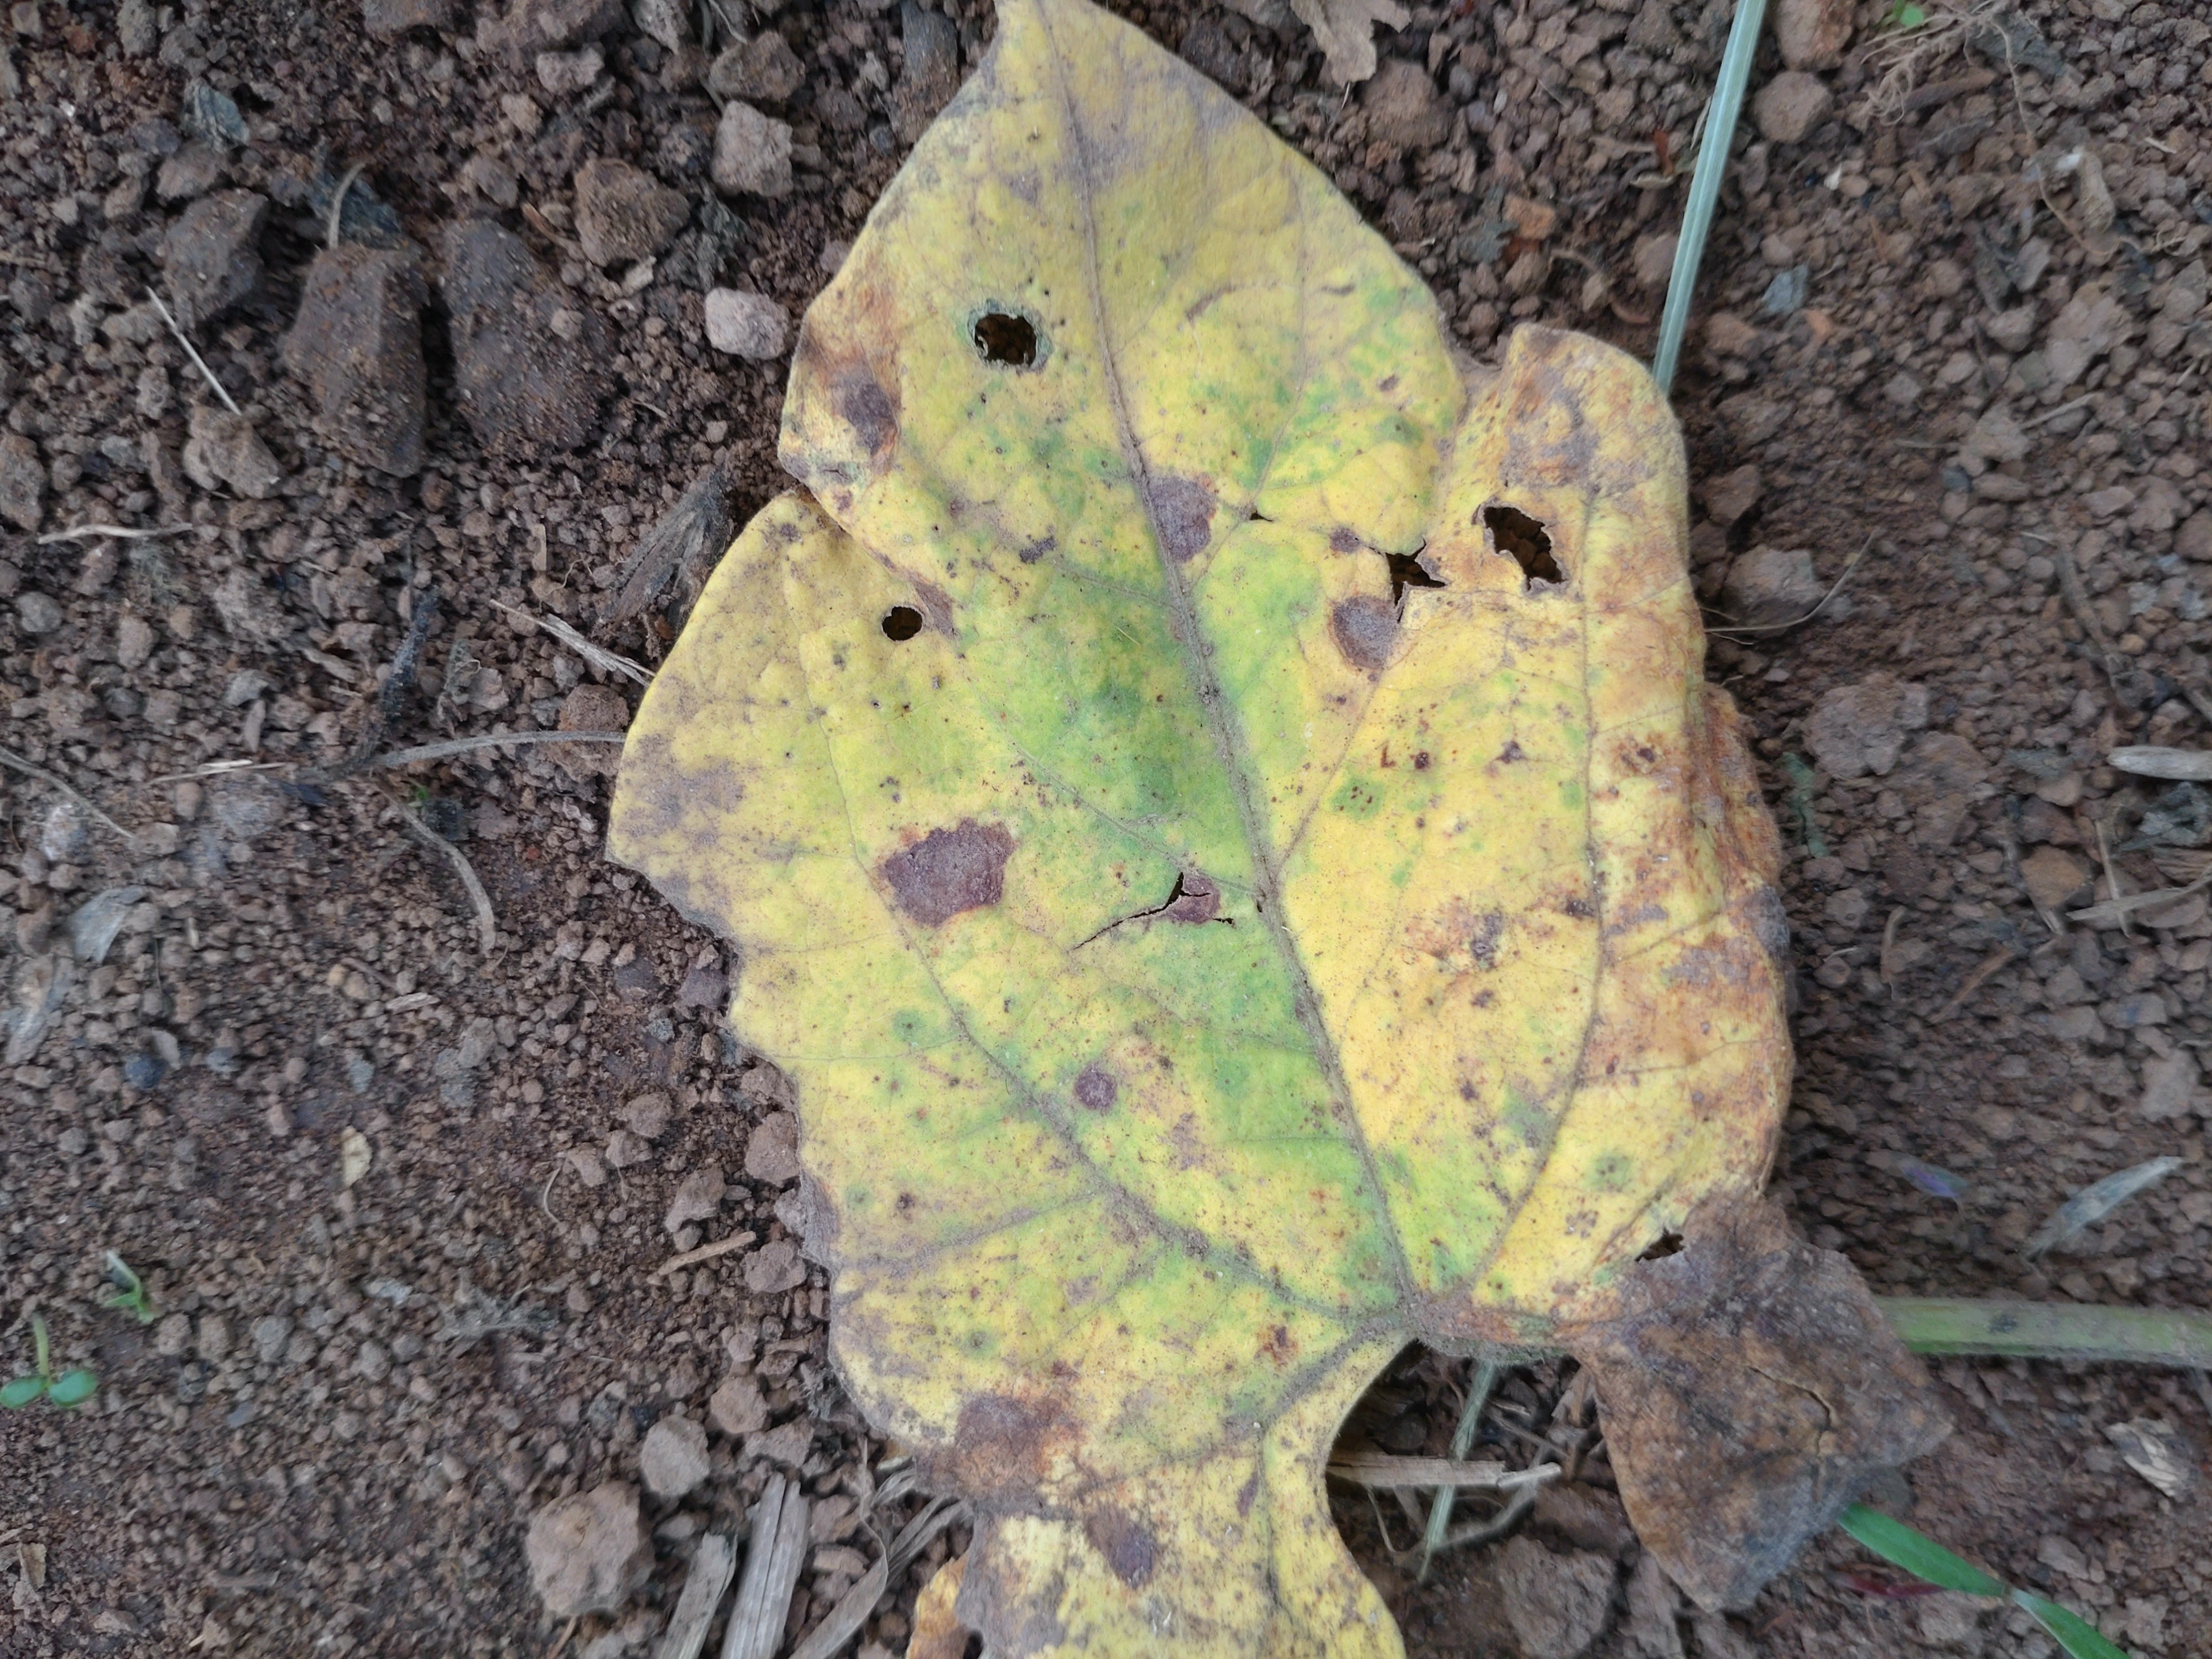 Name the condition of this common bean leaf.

rust
